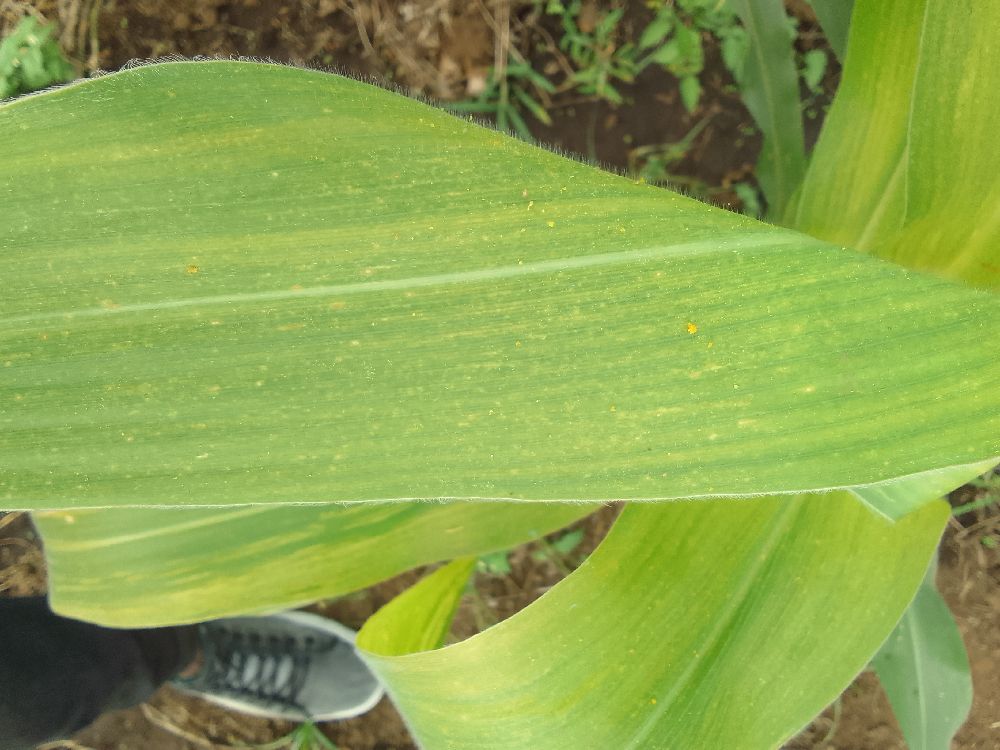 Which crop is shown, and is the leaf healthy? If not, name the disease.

maize, maize lethal necrosis
